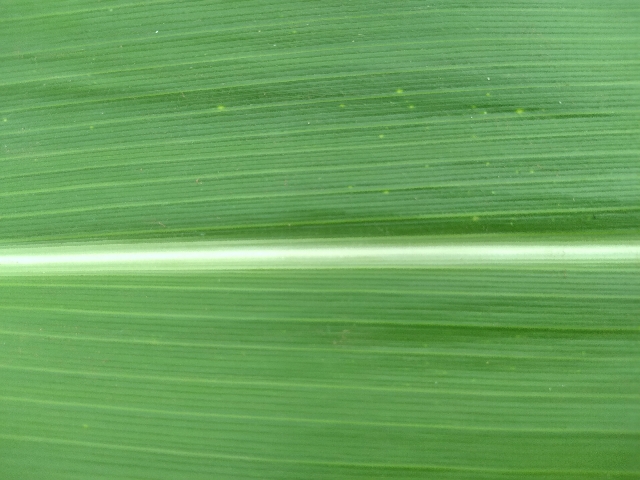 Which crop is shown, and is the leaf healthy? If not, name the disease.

maize, healthy
